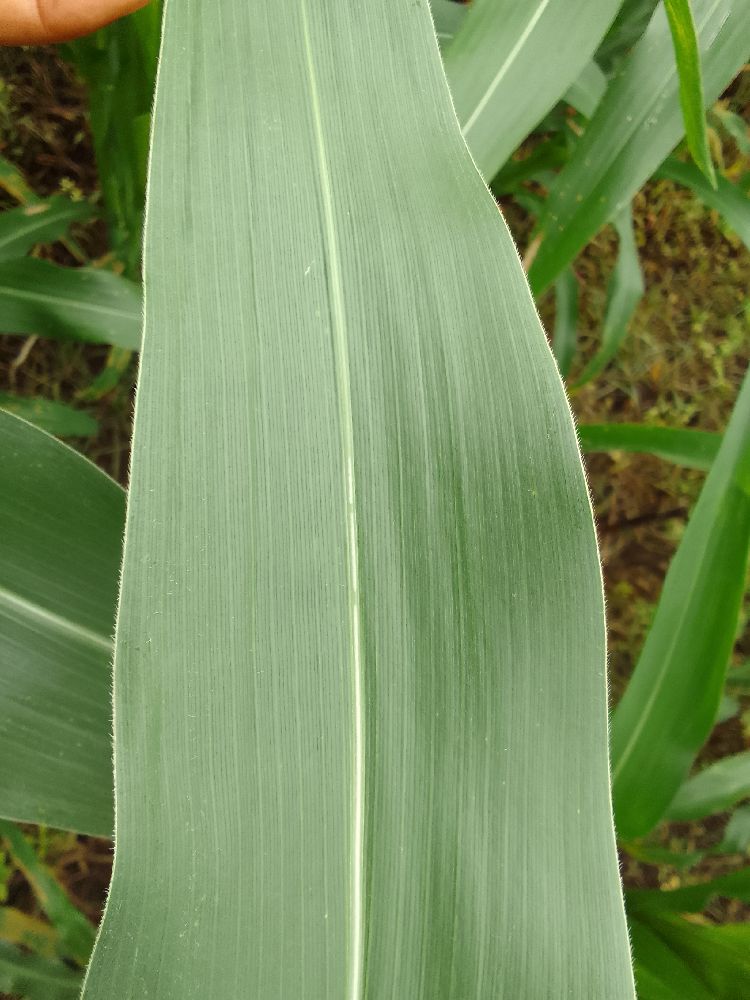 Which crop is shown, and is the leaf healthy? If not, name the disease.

maize, healthy
